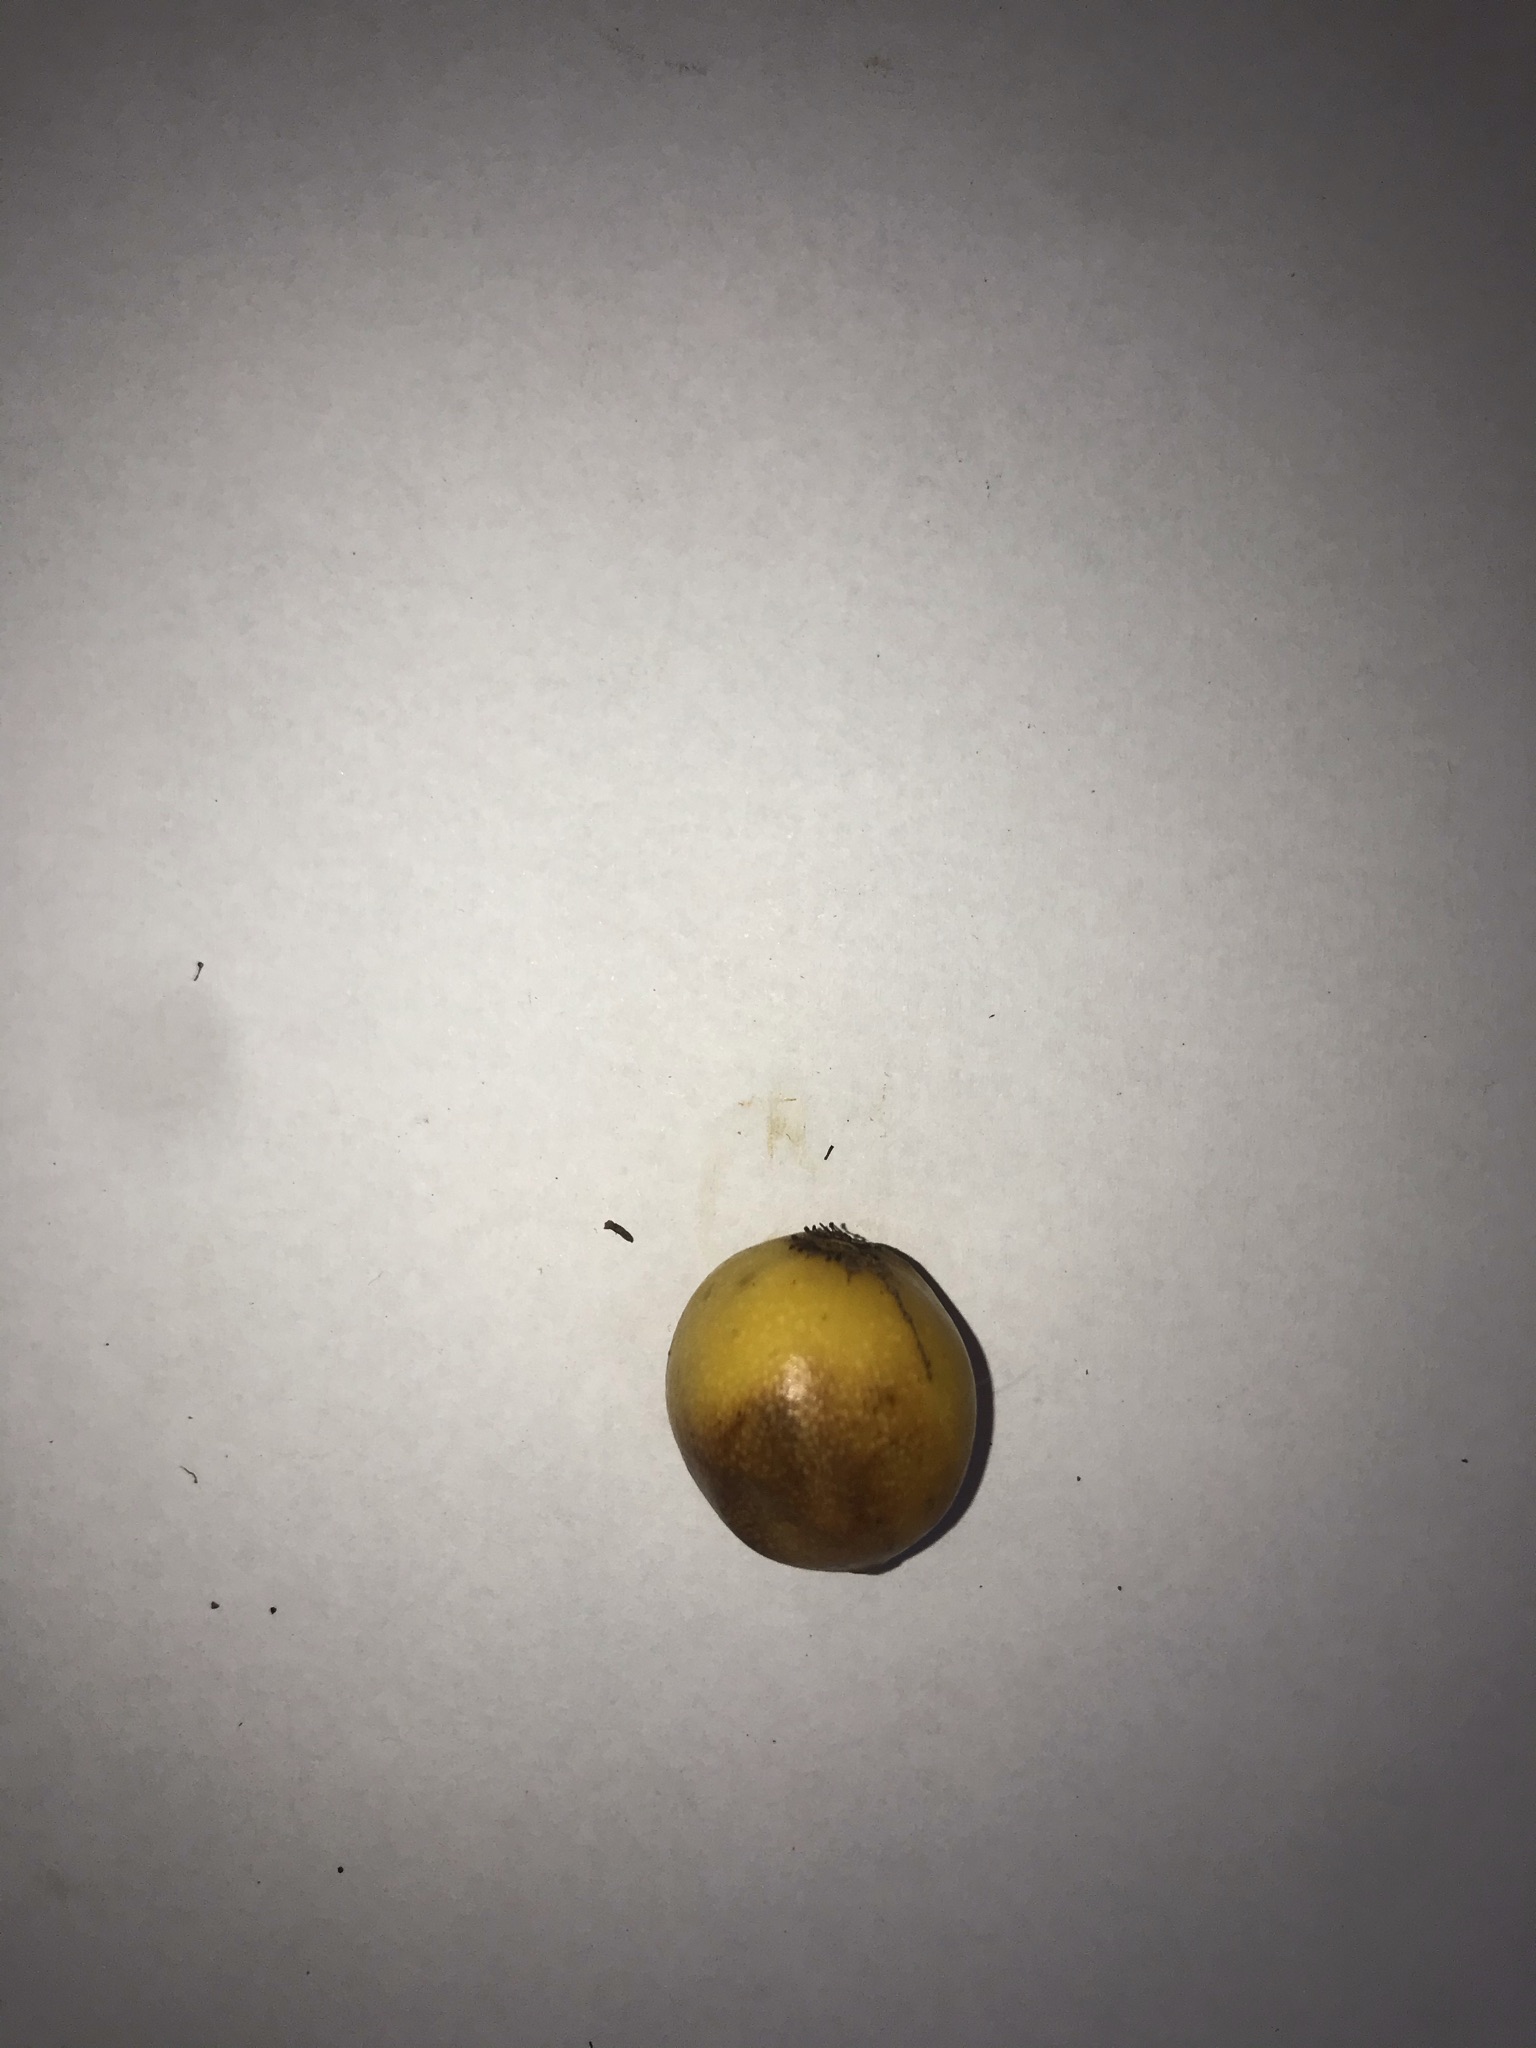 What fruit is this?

abiu
